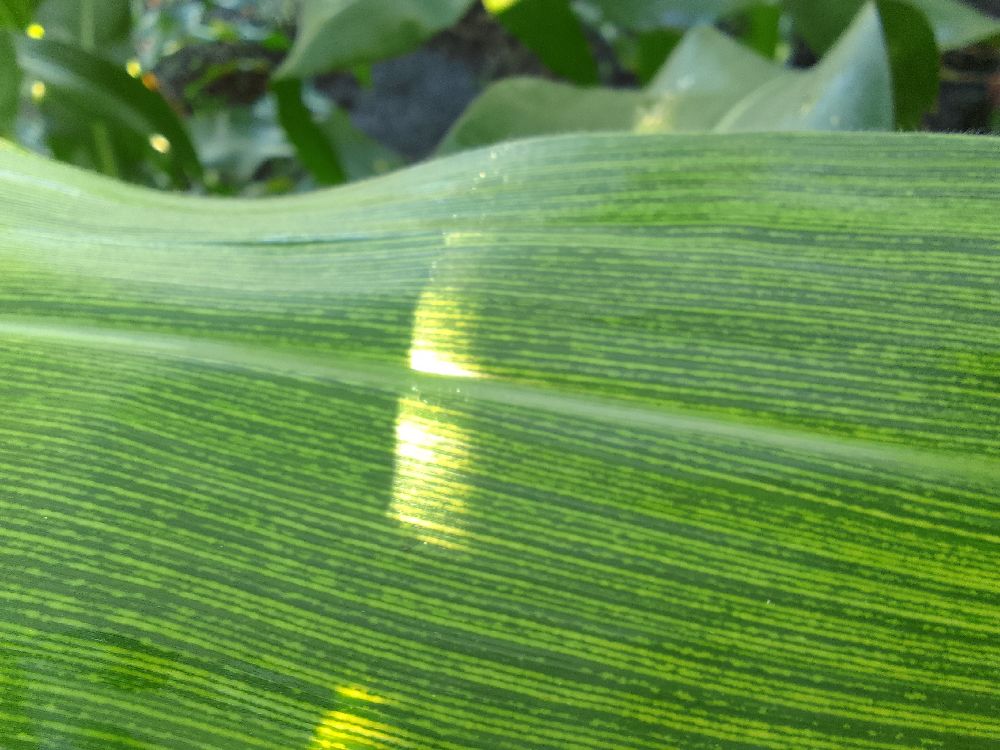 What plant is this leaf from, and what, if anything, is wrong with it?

maize, maize streak virus
